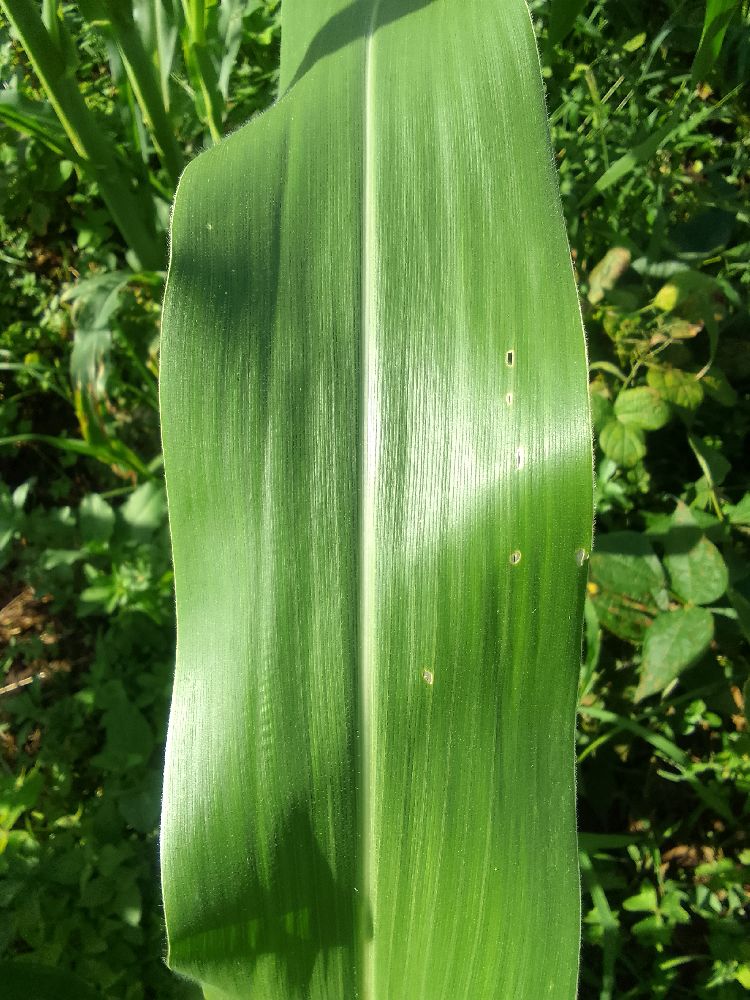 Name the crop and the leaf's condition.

maize, healthy
